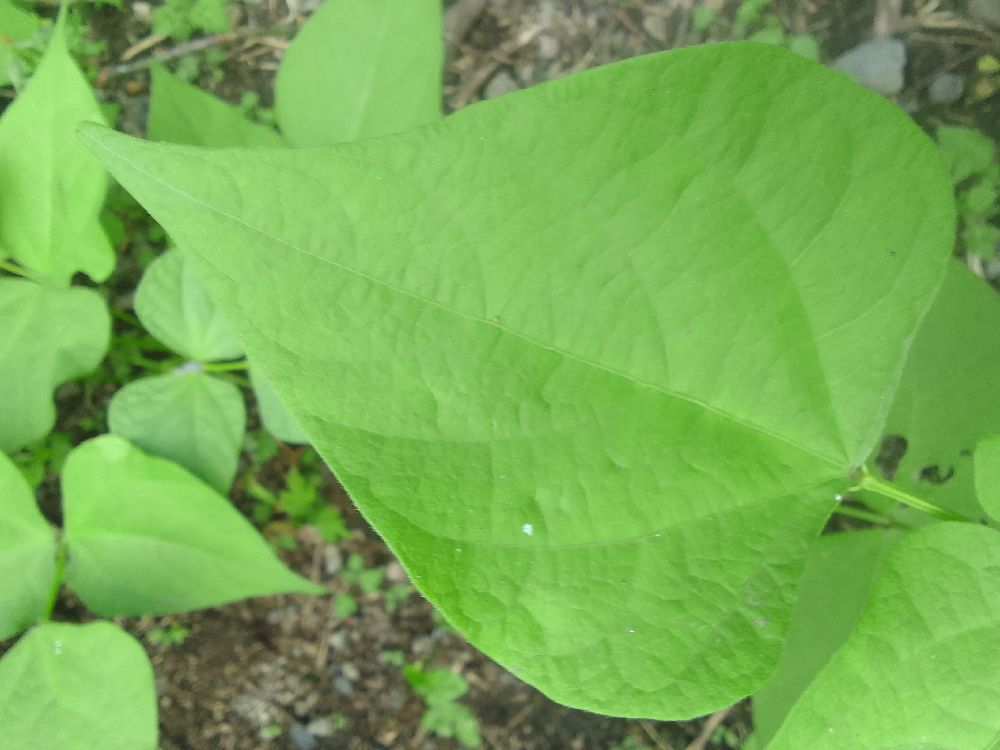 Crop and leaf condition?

common bean, healthy
